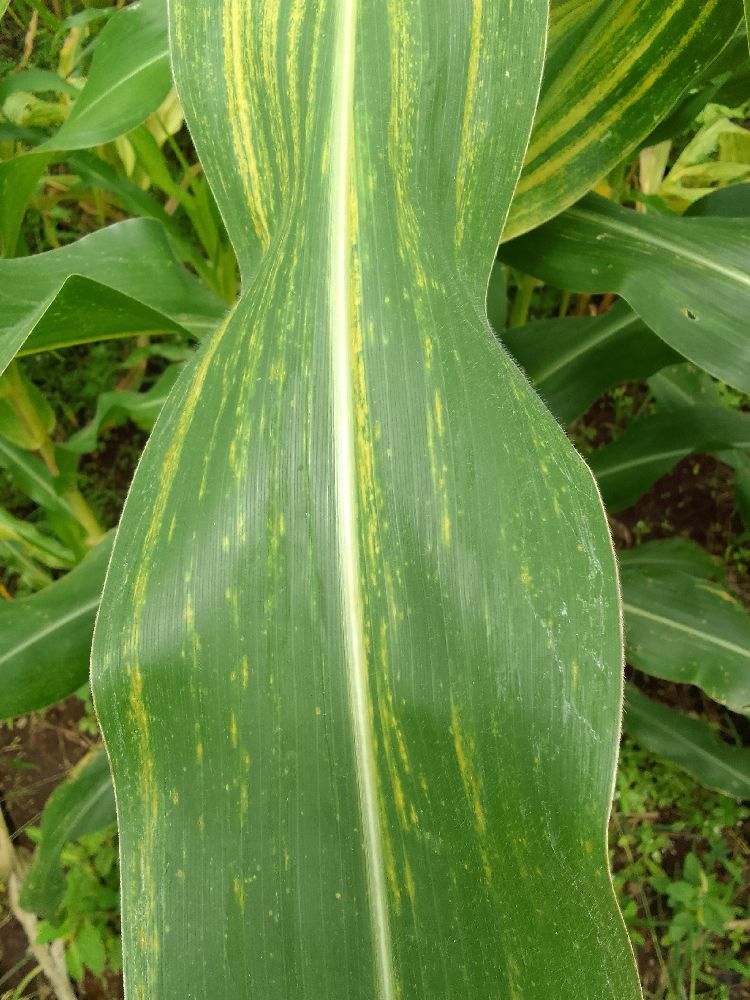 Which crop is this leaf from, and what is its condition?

maize, maize lethal necrosis
